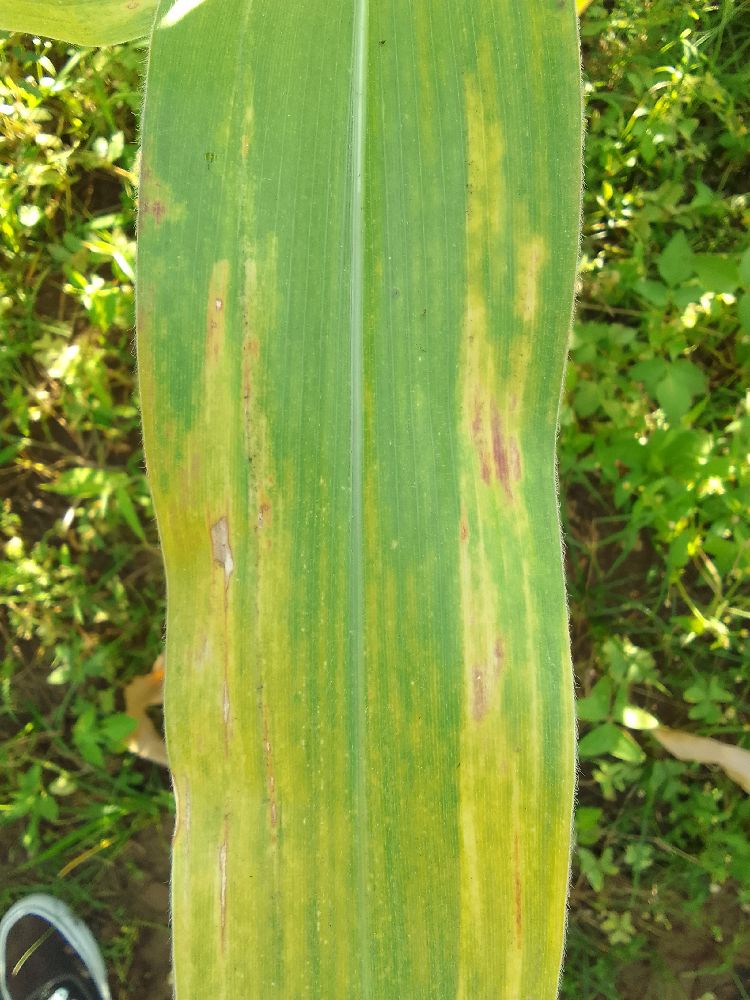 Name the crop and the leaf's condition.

maize, maize lethal necrosis
